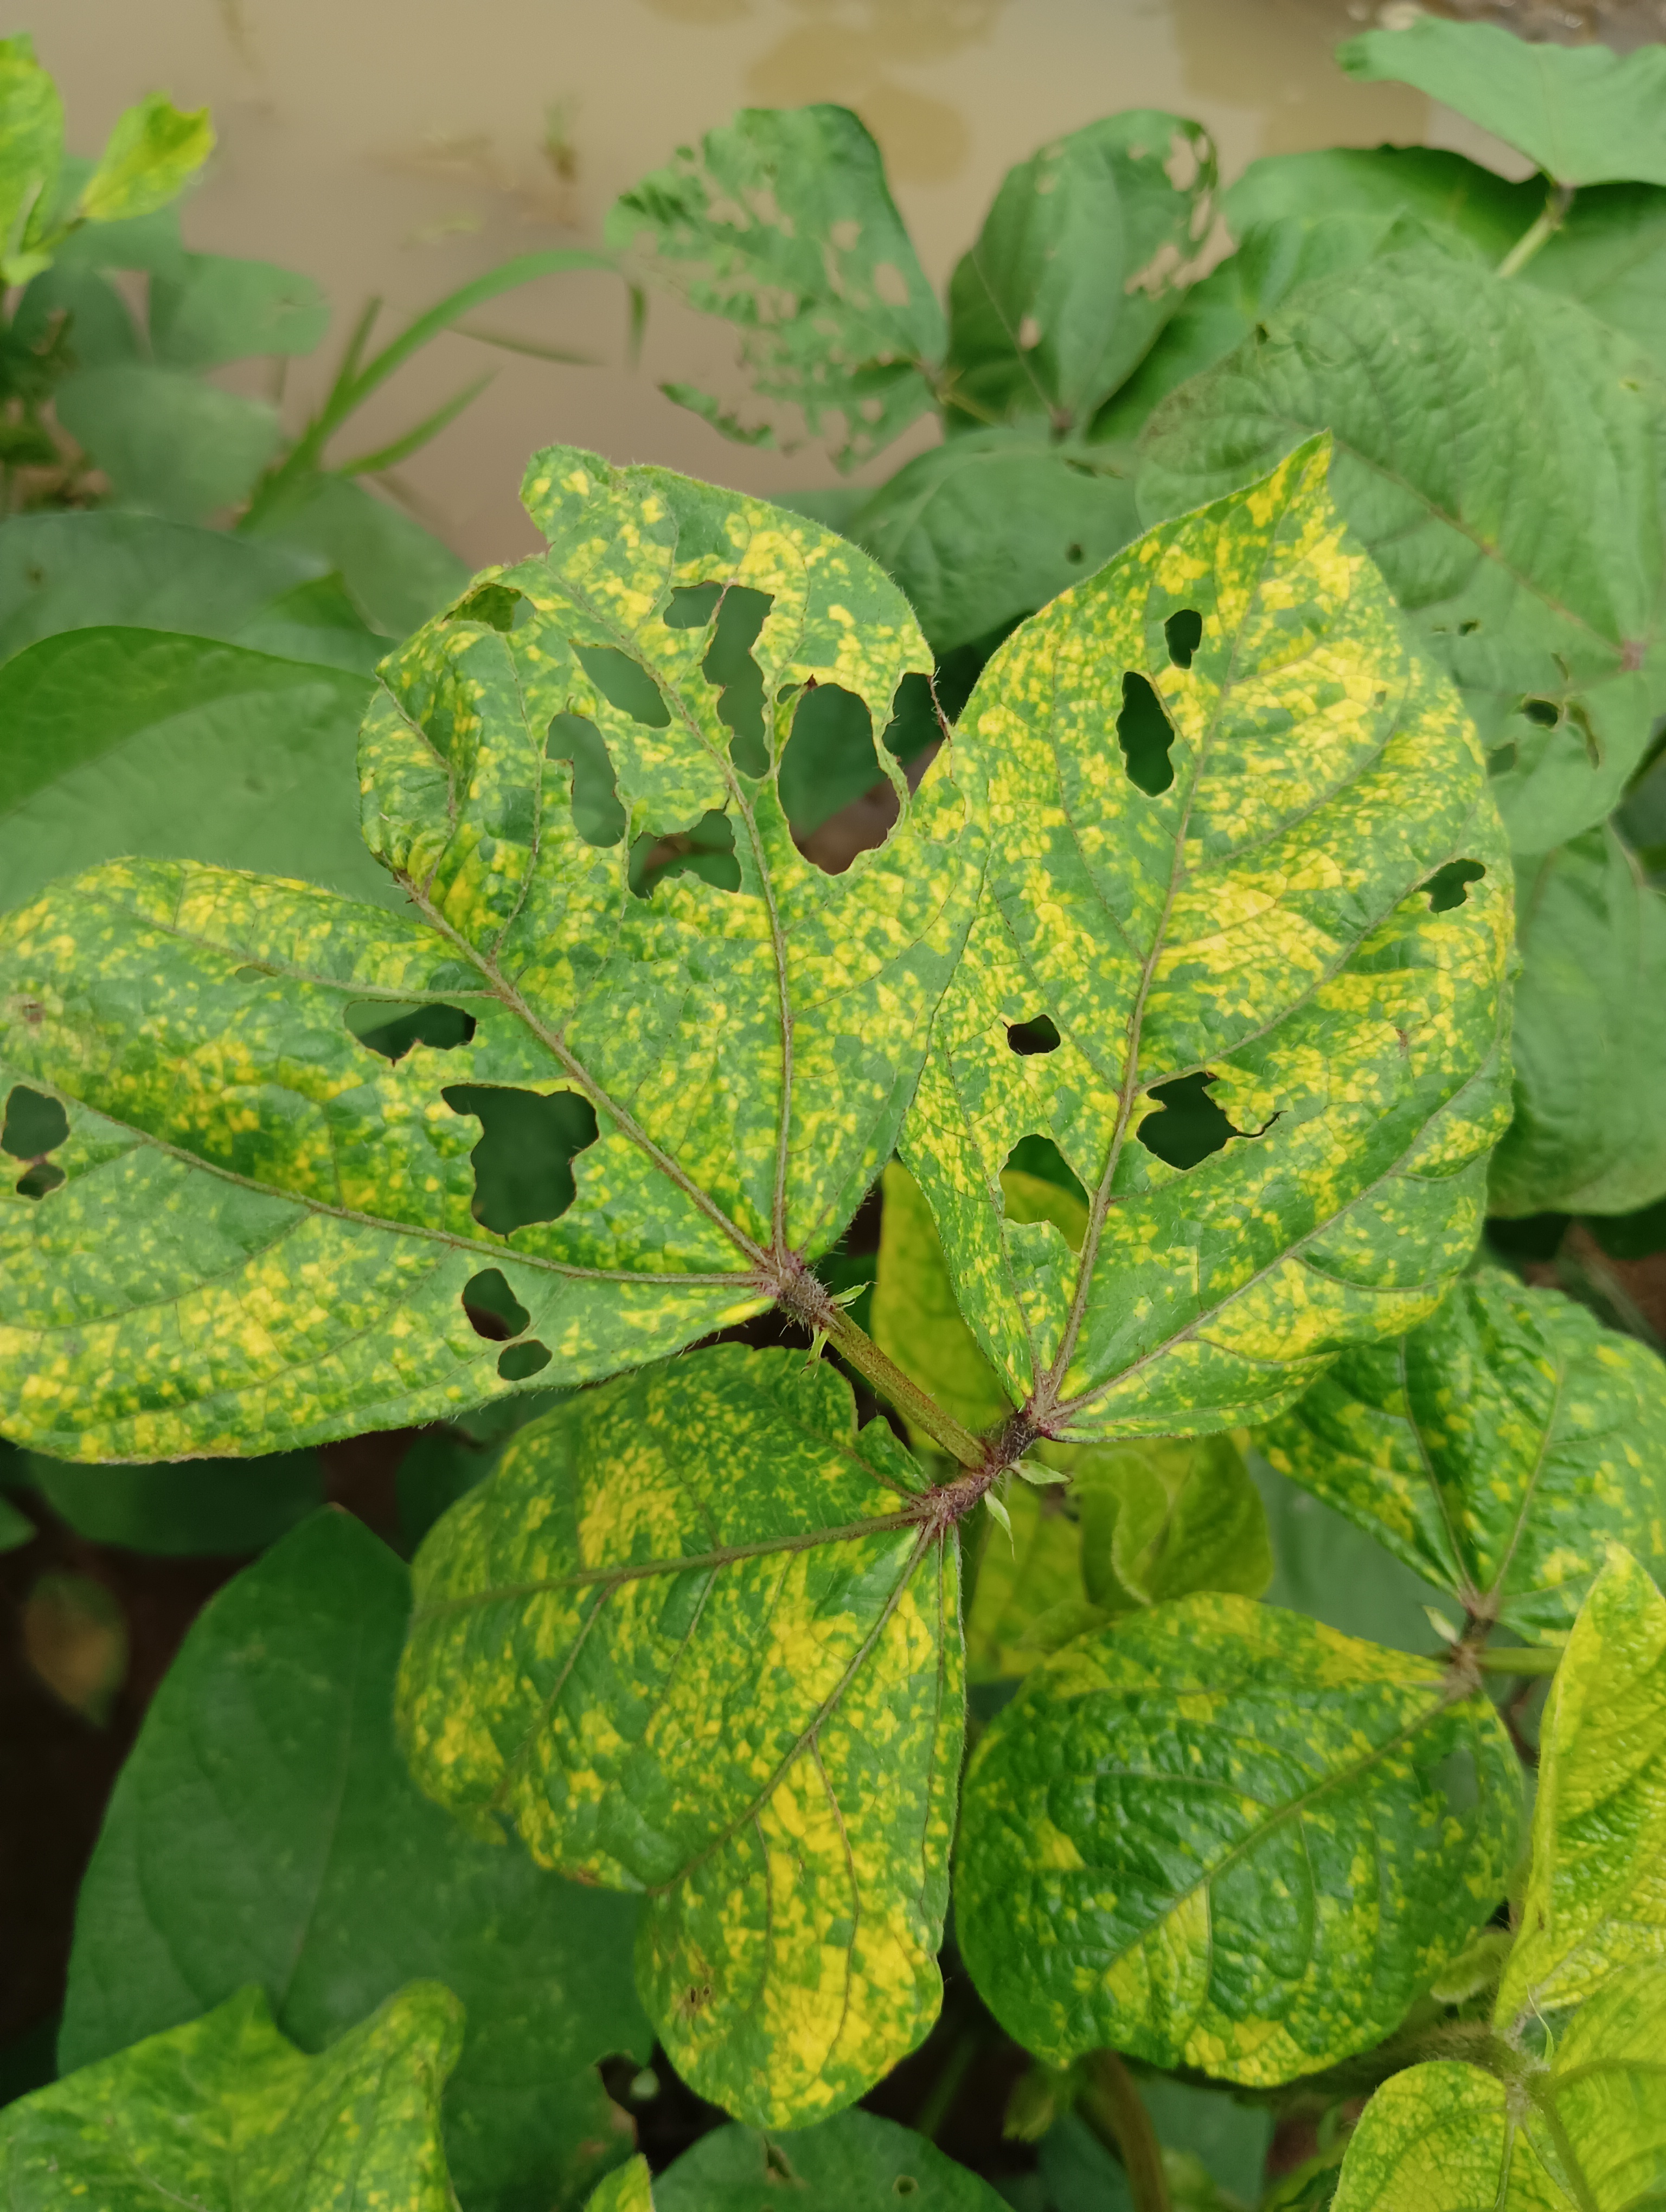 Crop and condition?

mungbean, yellow mosaic
